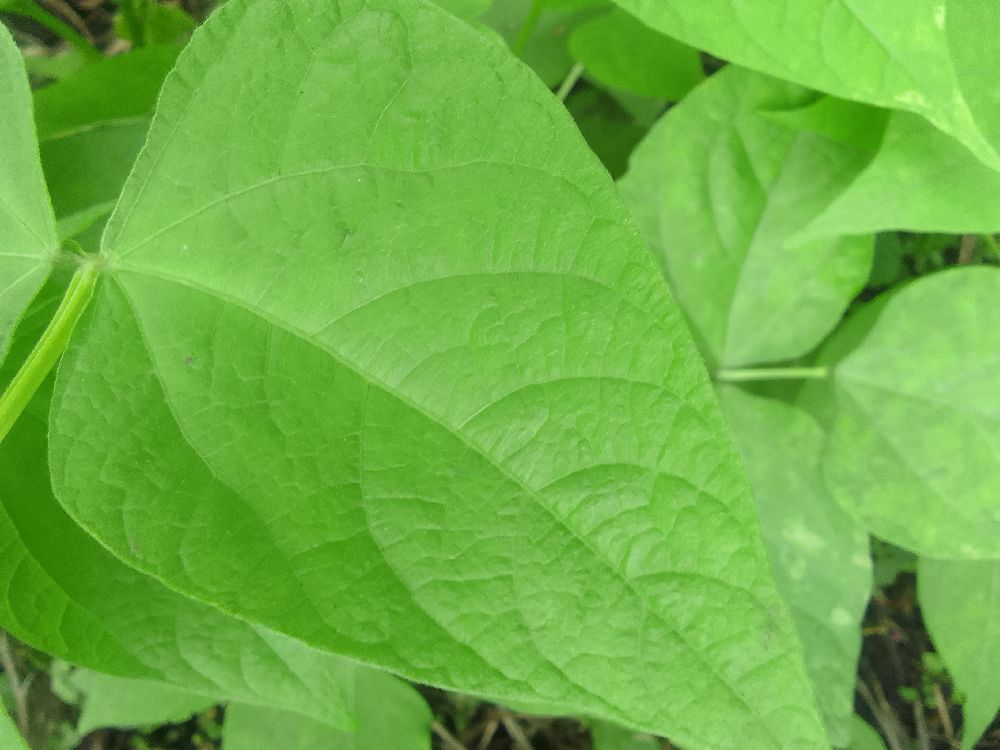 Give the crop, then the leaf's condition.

common bean, healthy
